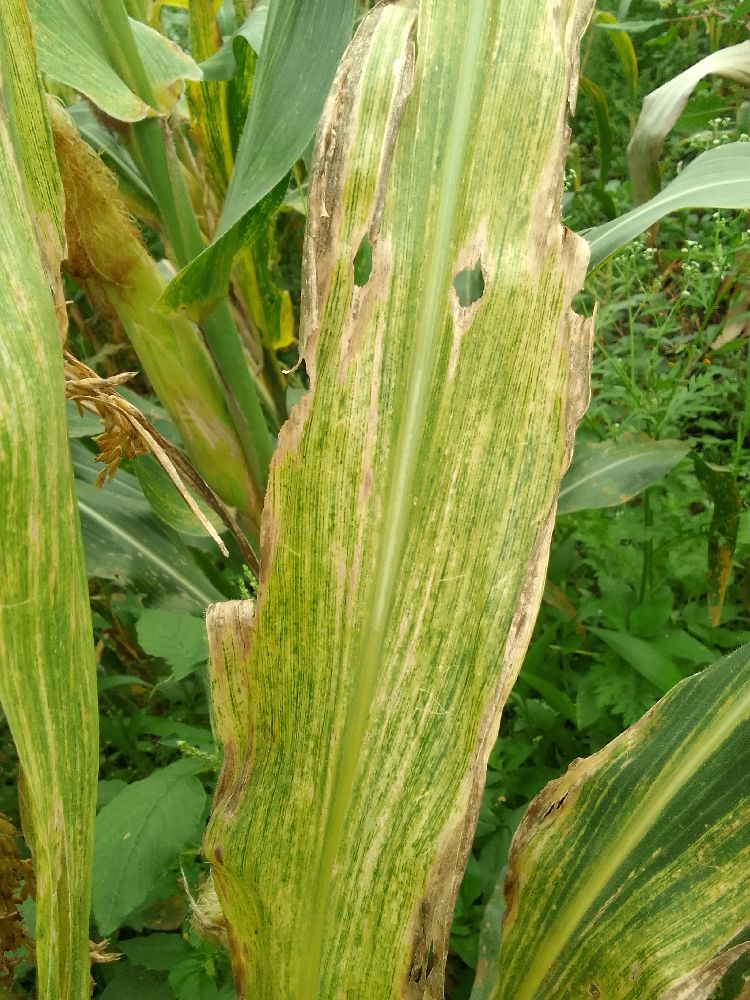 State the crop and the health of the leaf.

maize, maize lethal necrosis
